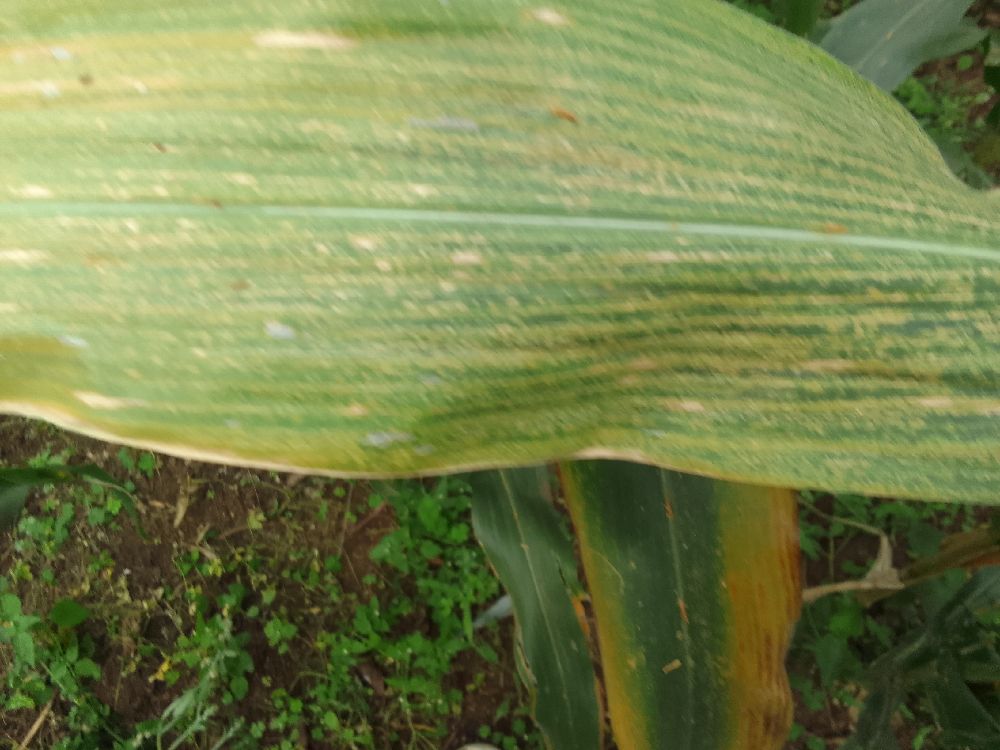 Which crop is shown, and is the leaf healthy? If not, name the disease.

maize, maize lethal necrosis
